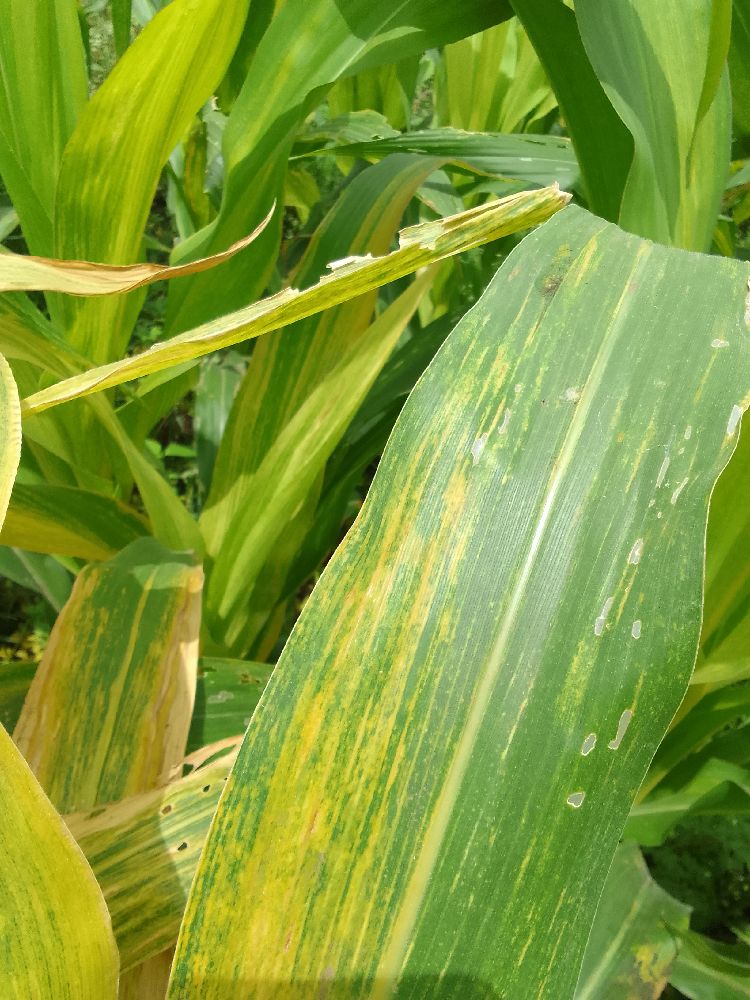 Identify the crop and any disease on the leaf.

maize, maize lethal necrosis
